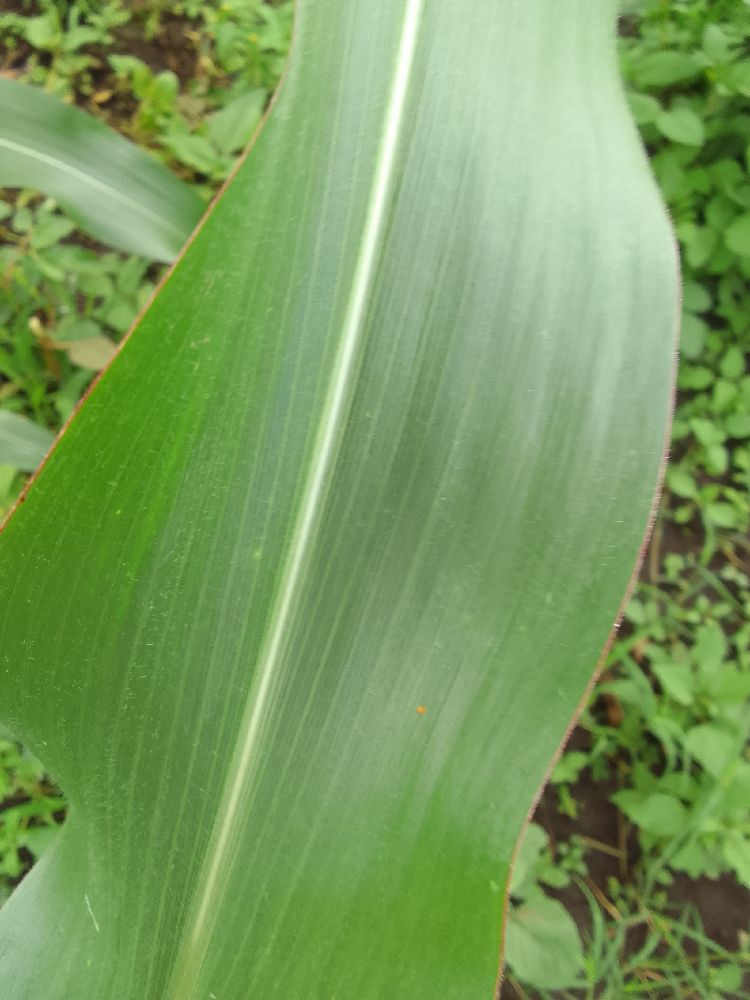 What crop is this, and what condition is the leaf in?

maize, healthy
